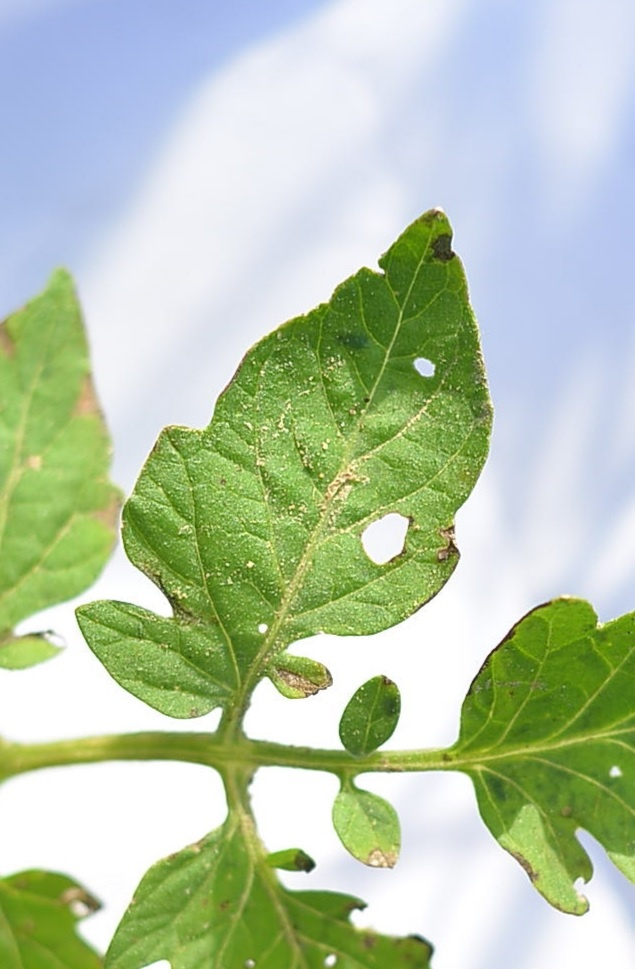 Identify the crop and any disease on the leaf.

tomato, infected
